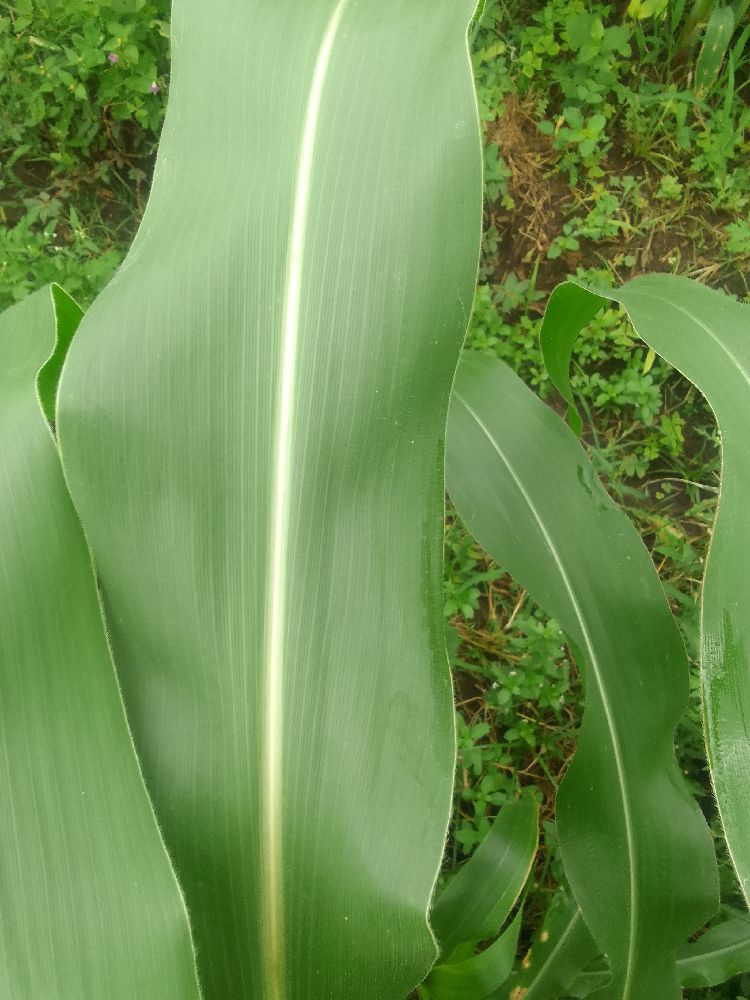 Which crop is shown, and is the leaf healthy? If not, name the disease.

maize, healthy
